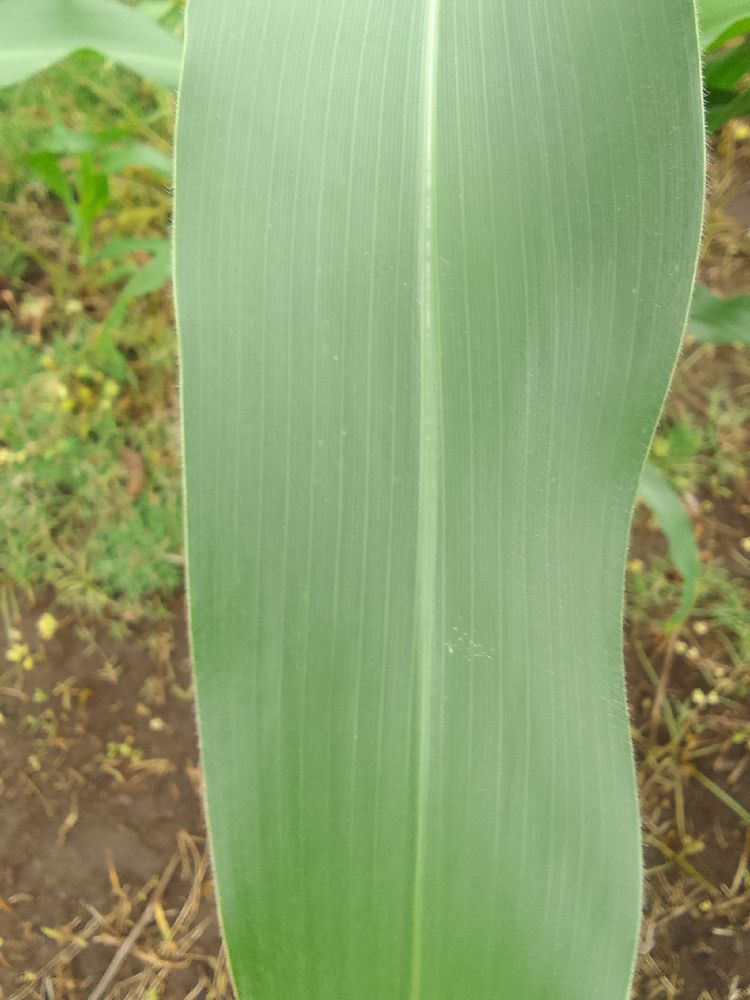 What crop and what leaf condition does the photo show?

maize, healthy
